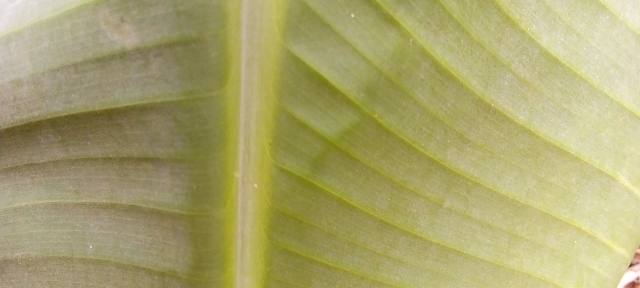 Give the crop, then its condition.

banana, healthy
